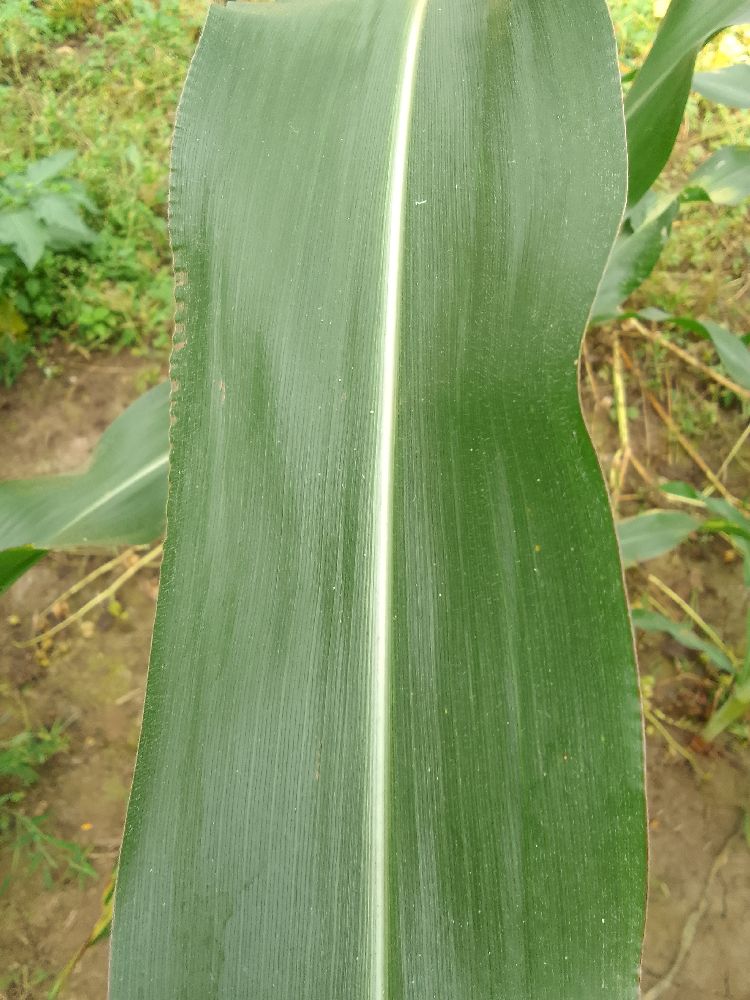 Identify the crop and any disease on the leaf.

maize, healthy
